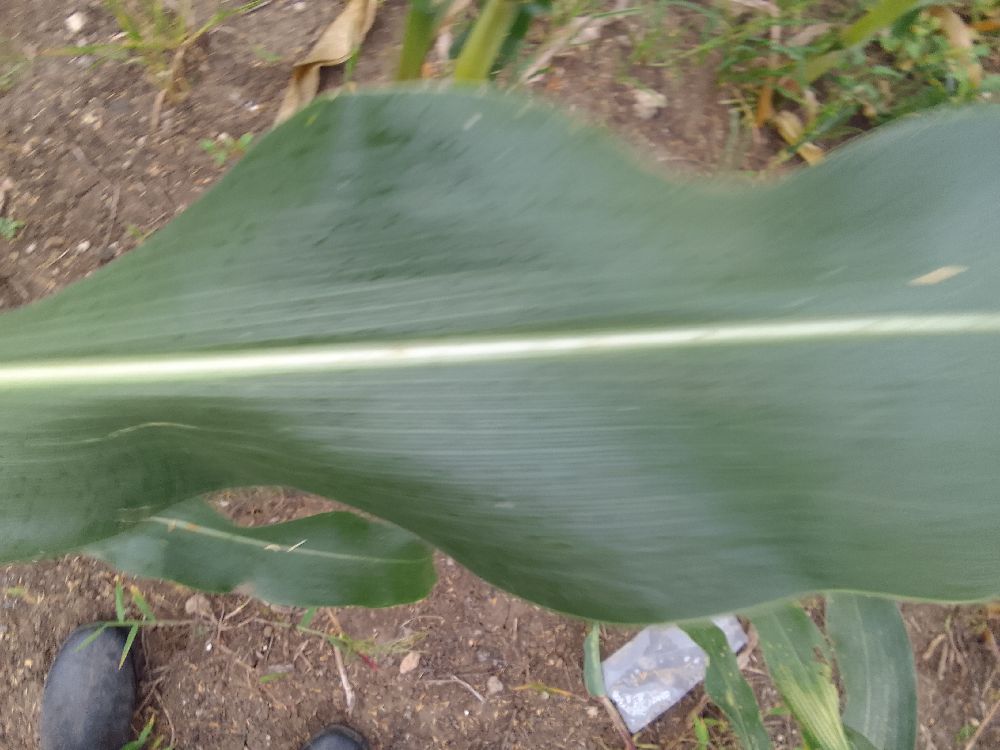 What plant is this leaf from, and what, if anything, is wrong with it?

maize, healthy
